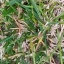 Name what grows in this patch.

grass
